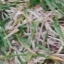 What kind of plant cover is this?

grass
